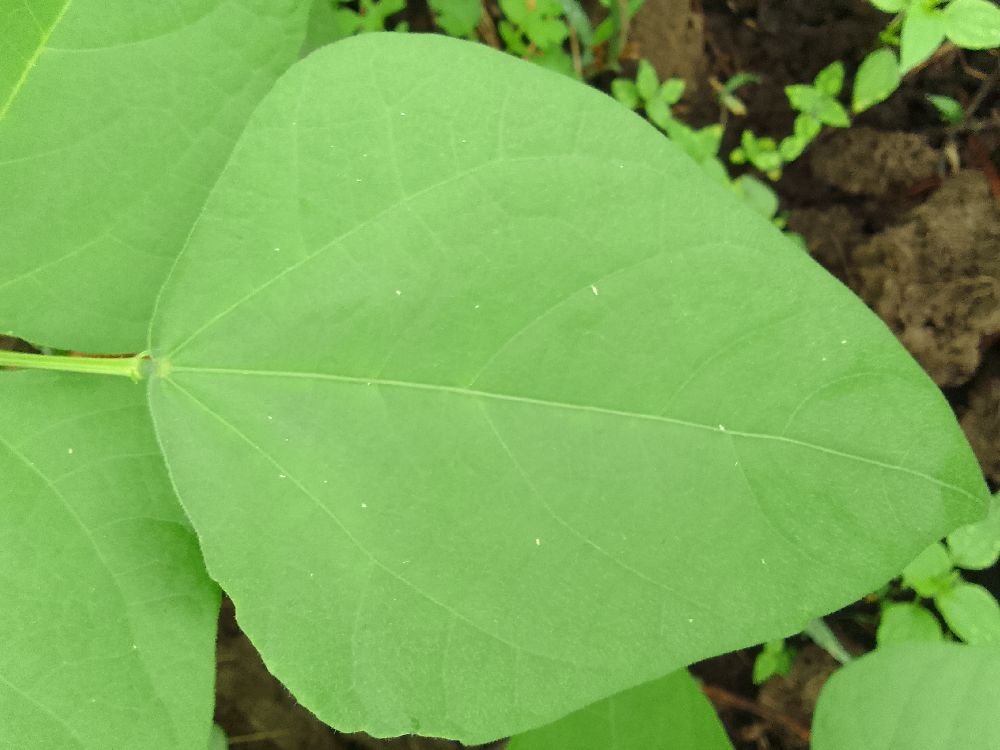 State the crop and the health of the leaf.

common bean, healthy
